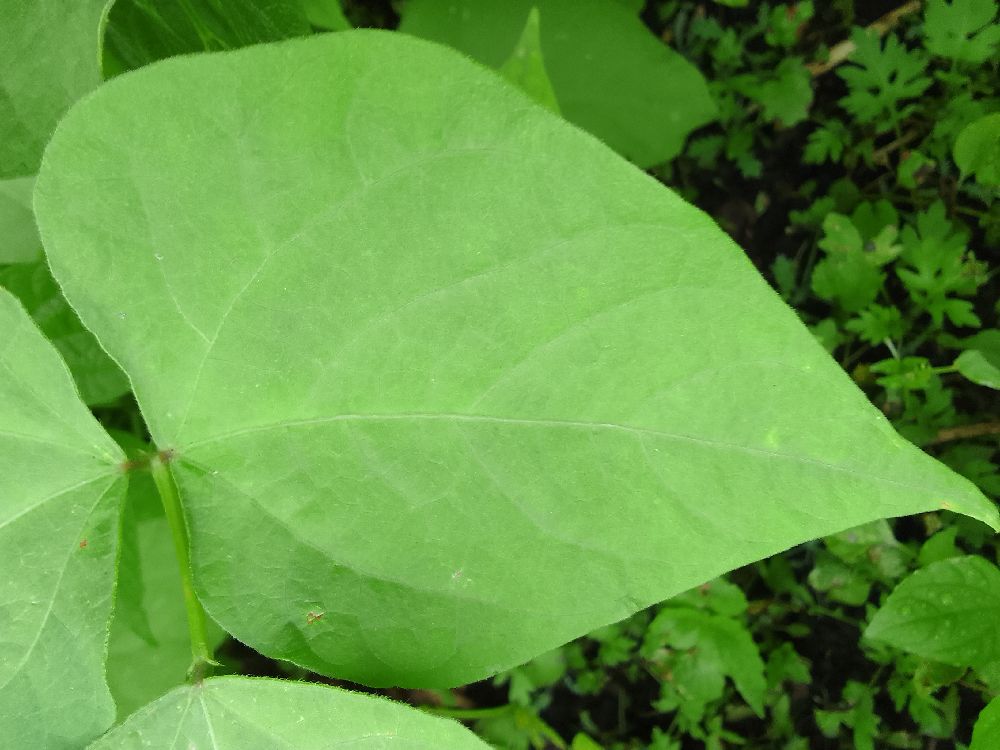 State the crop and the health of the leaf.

common bean, healthy
